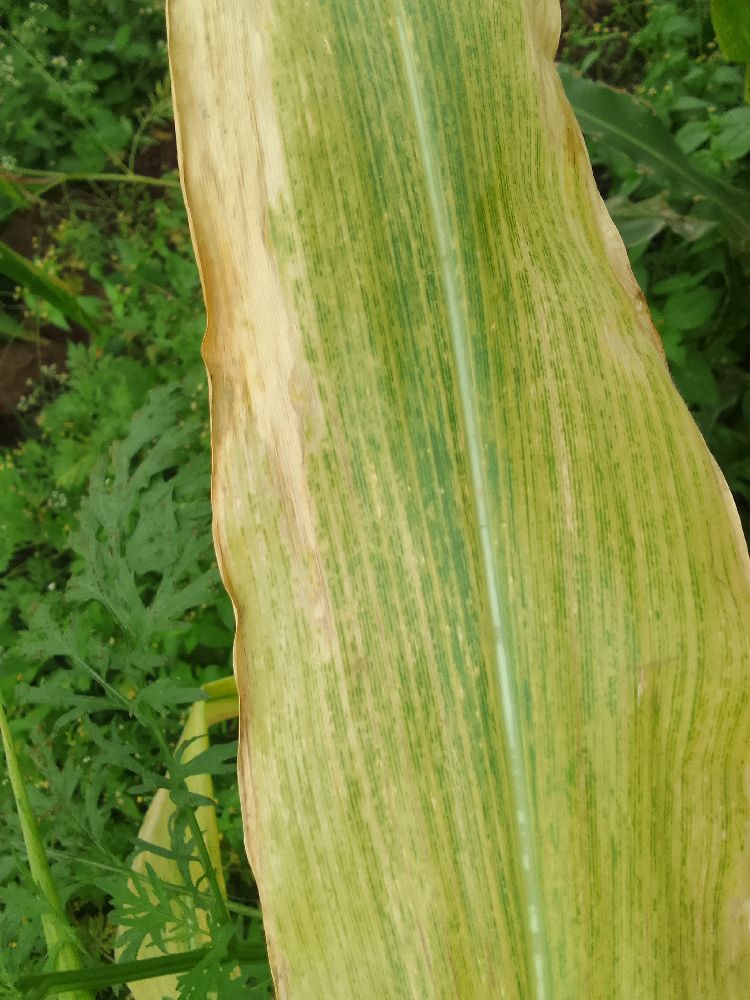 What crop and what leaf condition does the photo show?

maize, maize lethal necrosis
